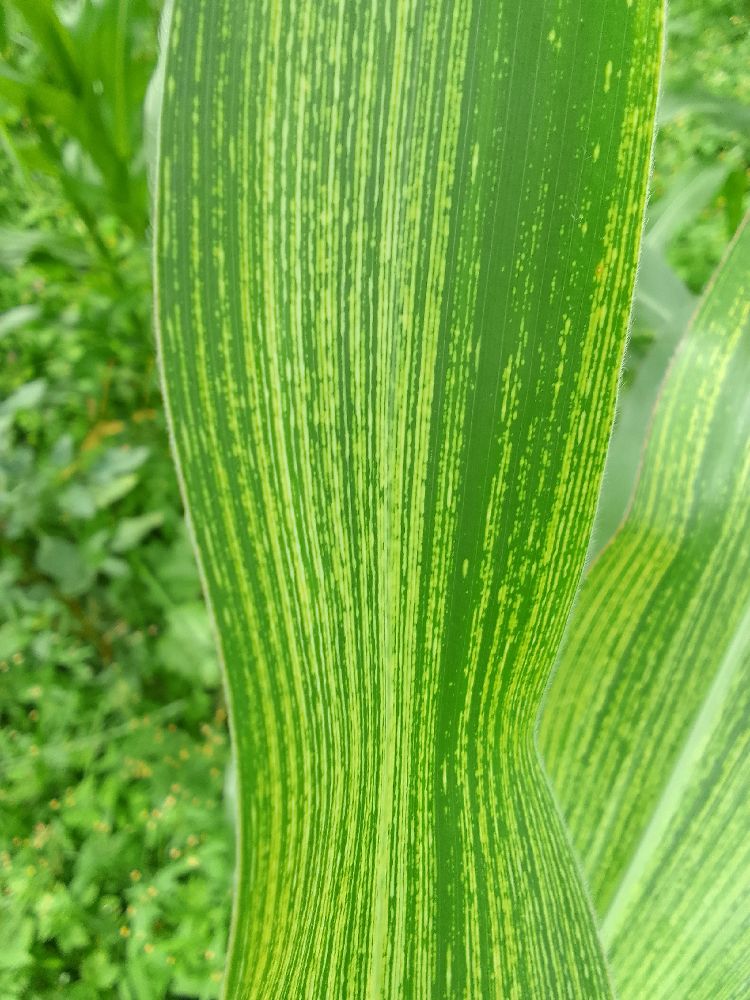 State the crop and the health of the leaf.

maize, maize streak virus
